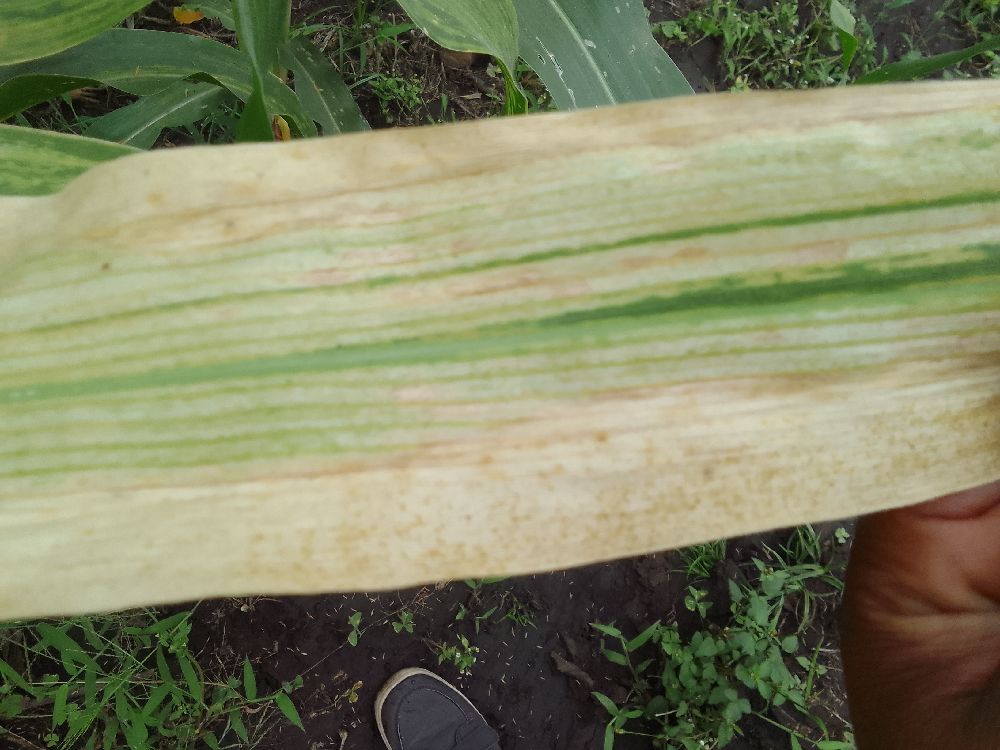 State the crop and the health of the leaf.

maize, maize lethal necrosis
